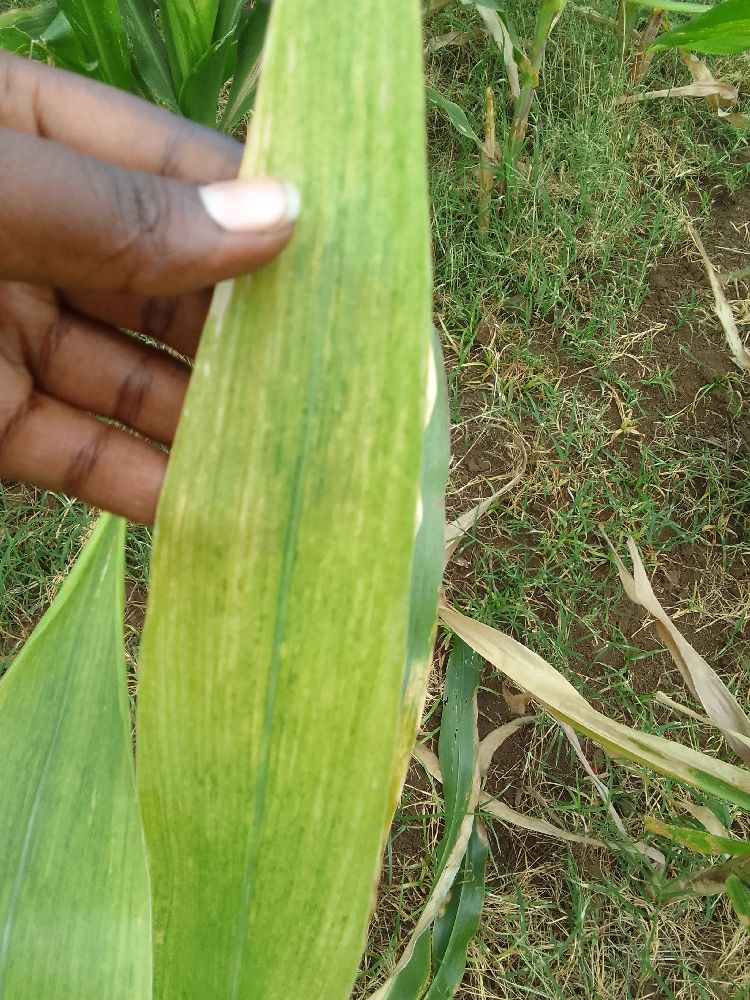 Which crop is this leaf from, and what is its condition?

maize, maize lethal necrosis
